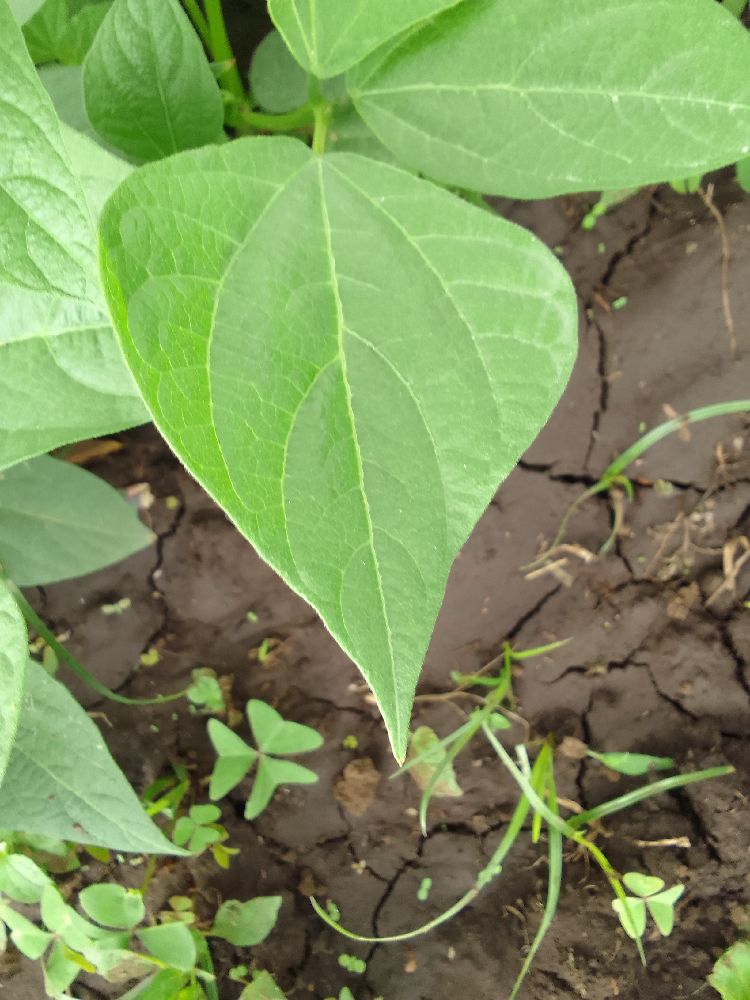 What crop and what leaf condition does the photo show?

common bean, healthy
